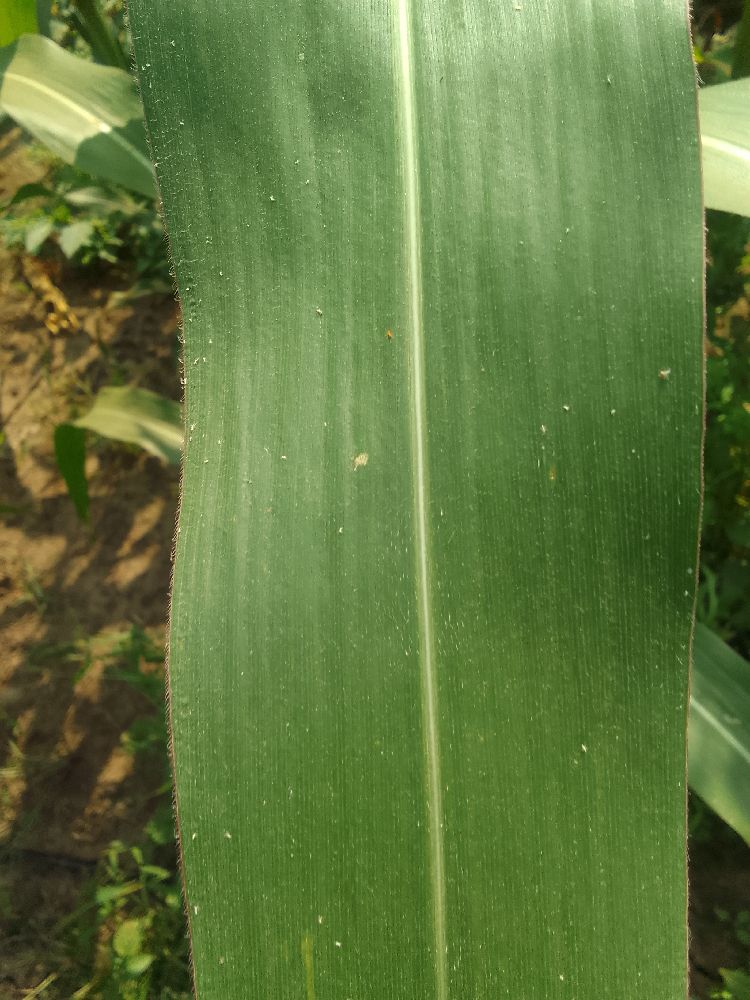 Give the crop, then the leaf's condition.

maize, healthy
